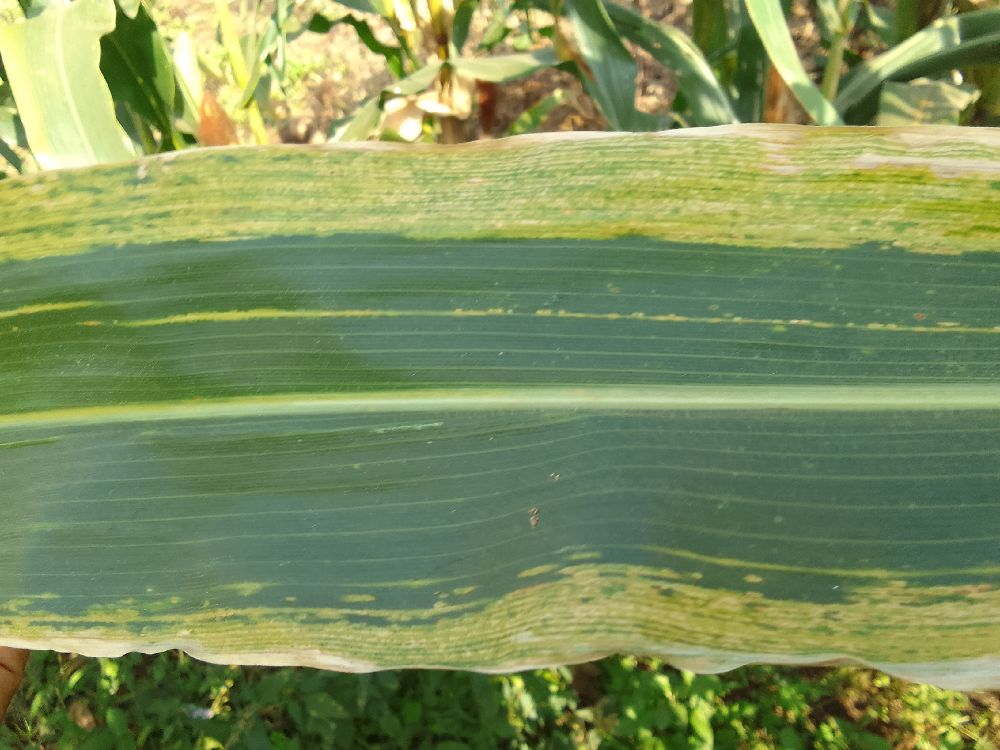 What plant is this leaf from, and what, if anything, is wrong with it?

maize, maize lethal necrosis
